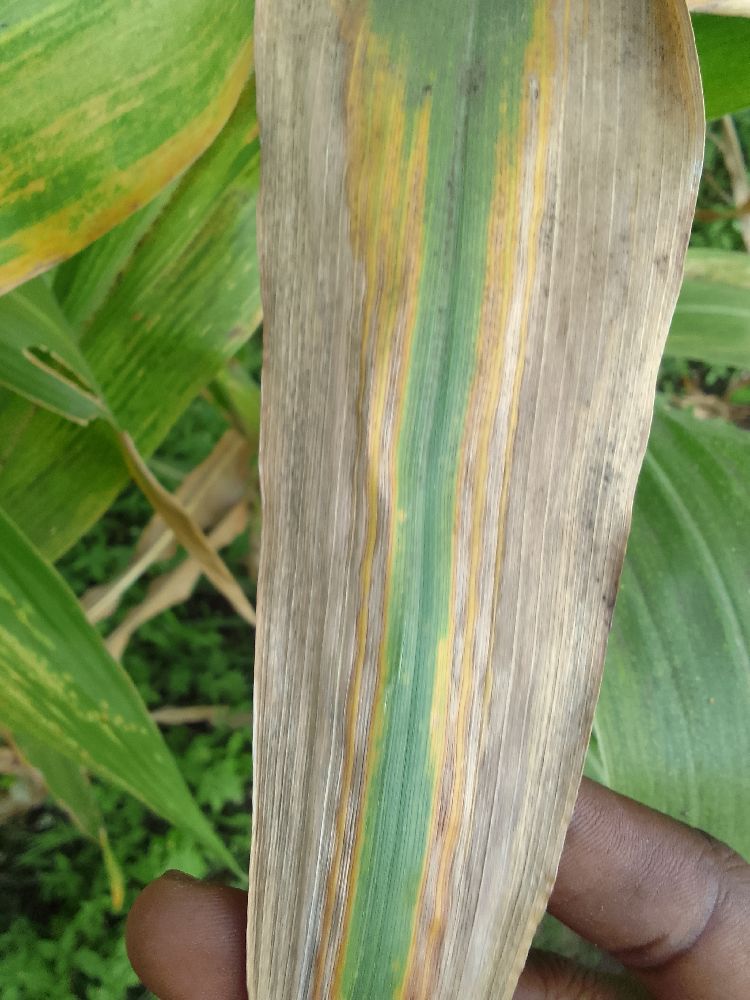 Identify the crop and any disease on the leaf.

maize, maize lethal necrosis
